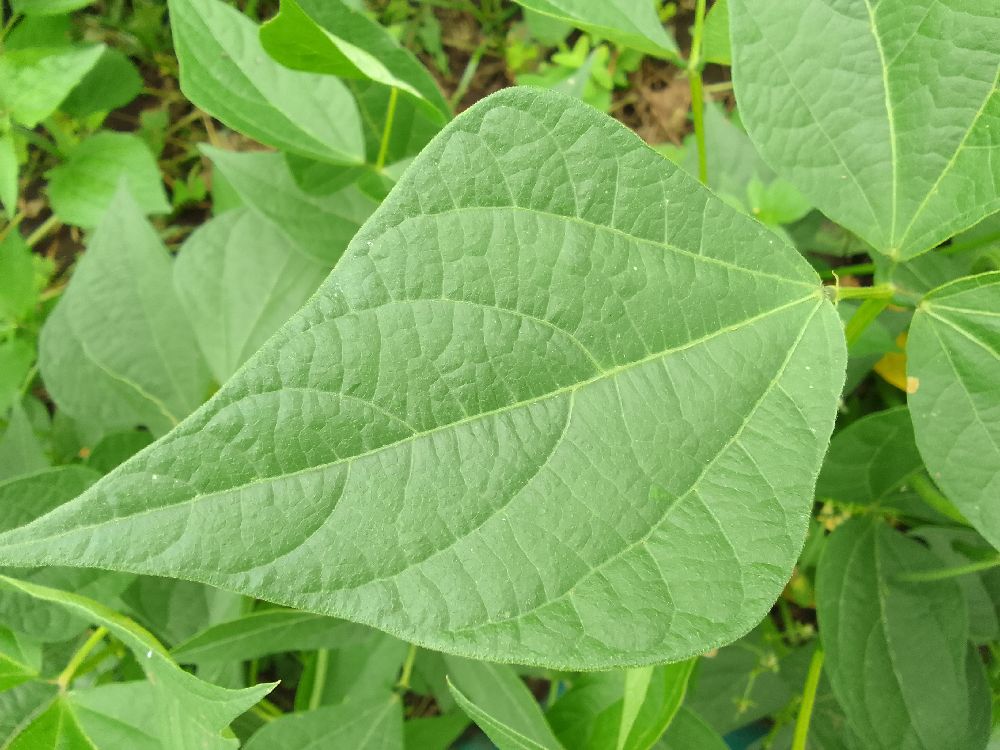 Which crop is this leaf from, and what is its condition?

common bean, healthy
